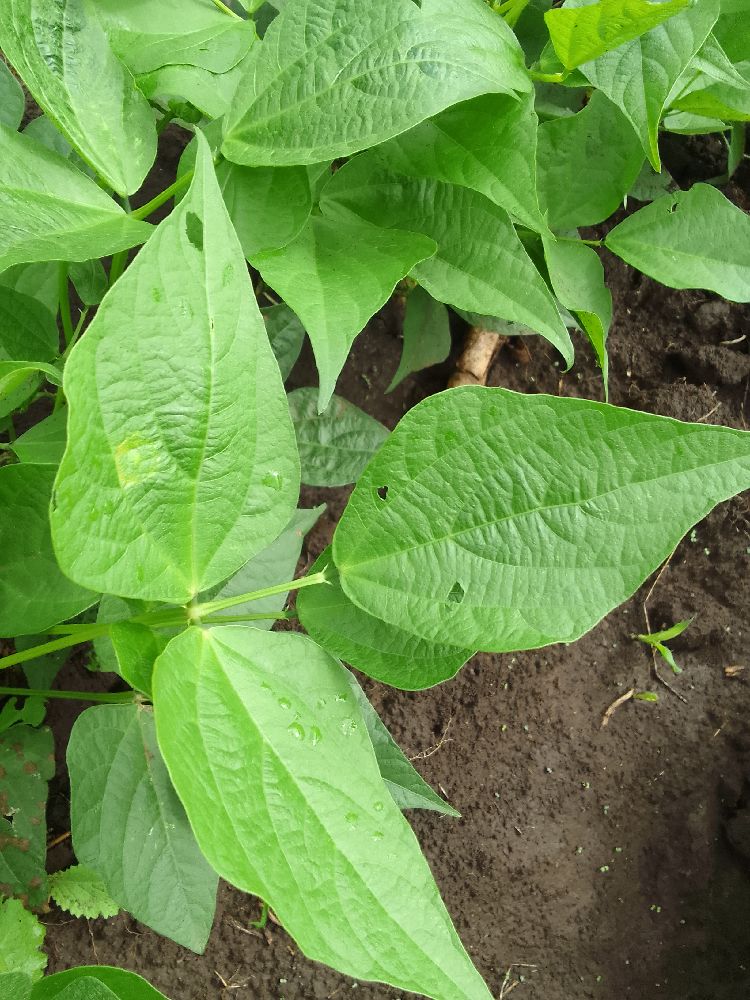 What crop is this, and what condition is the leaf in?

common bean, healthy
